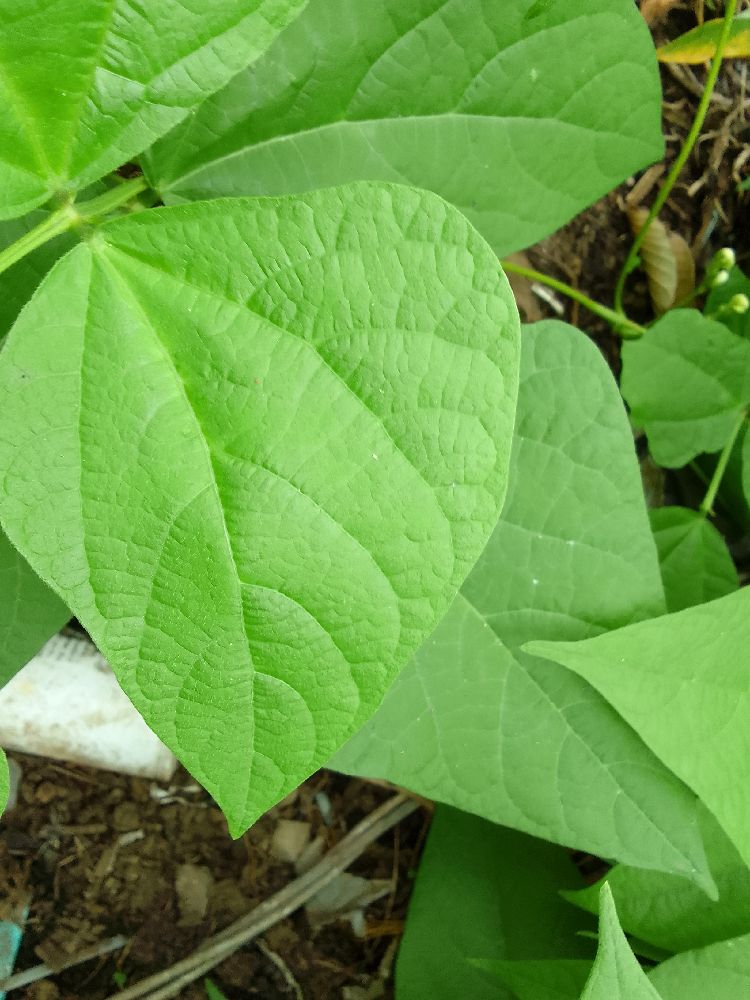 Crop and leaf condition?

common bean, healthy
